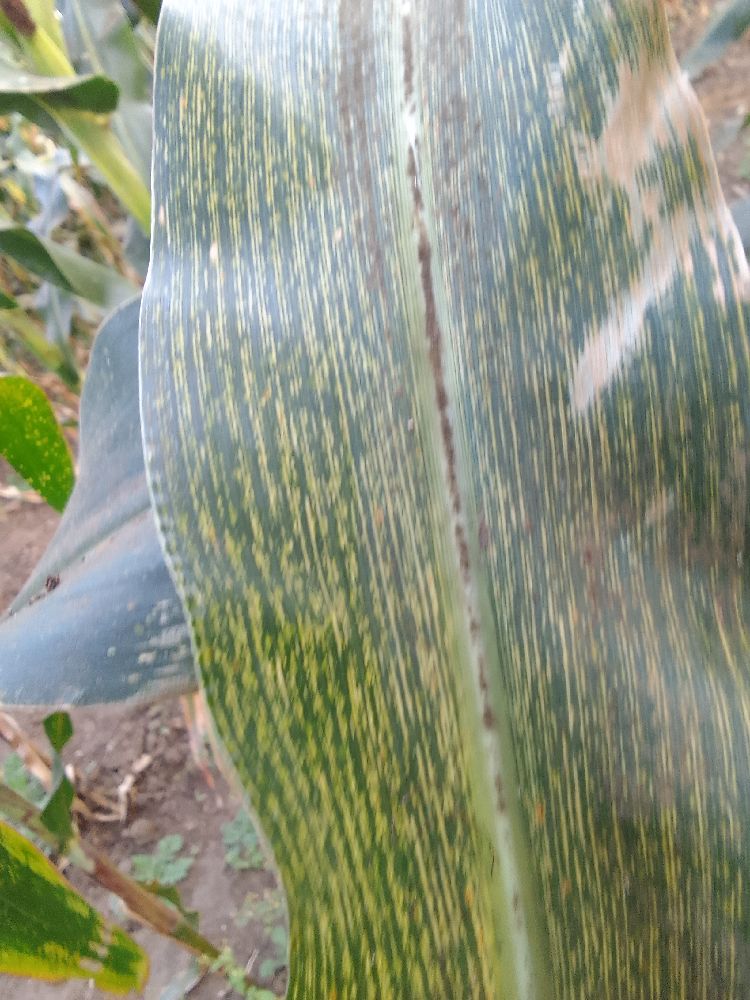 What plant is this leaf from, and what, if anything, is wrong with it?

maize, maize streak virus
